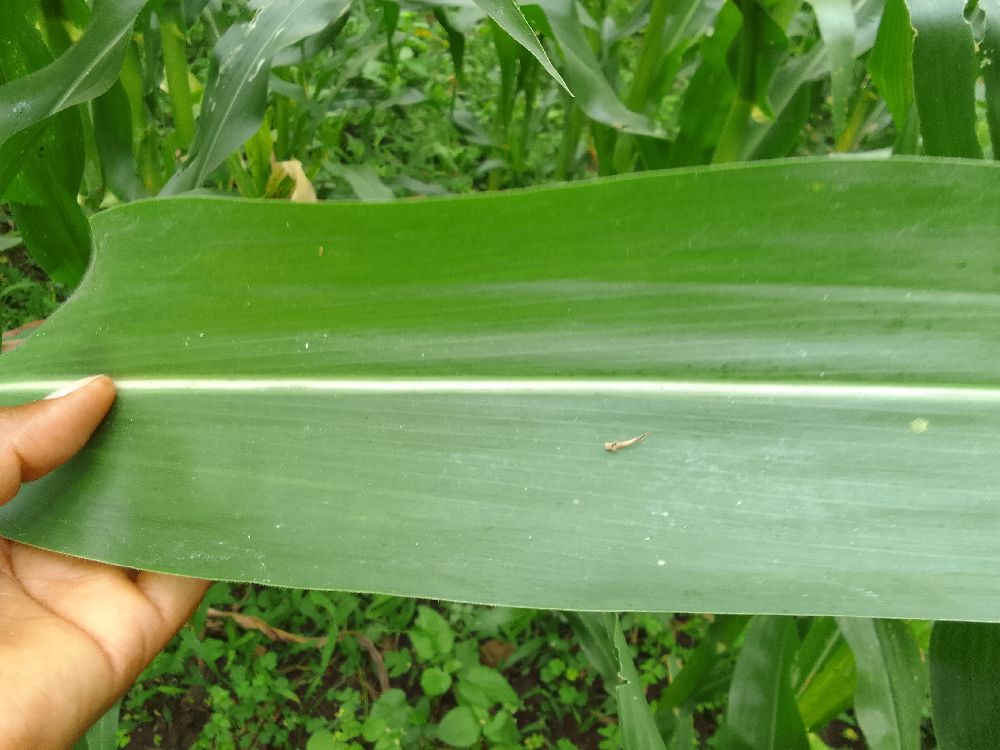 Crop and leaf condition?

maize, healthy
